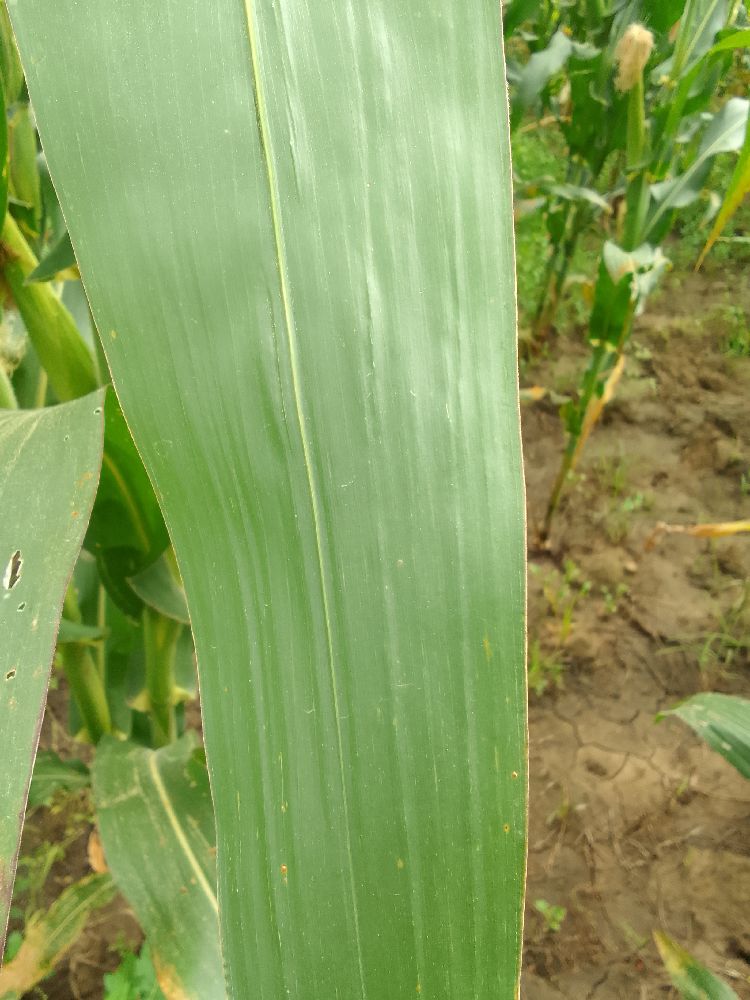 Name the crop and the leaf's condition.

maize, healthy
